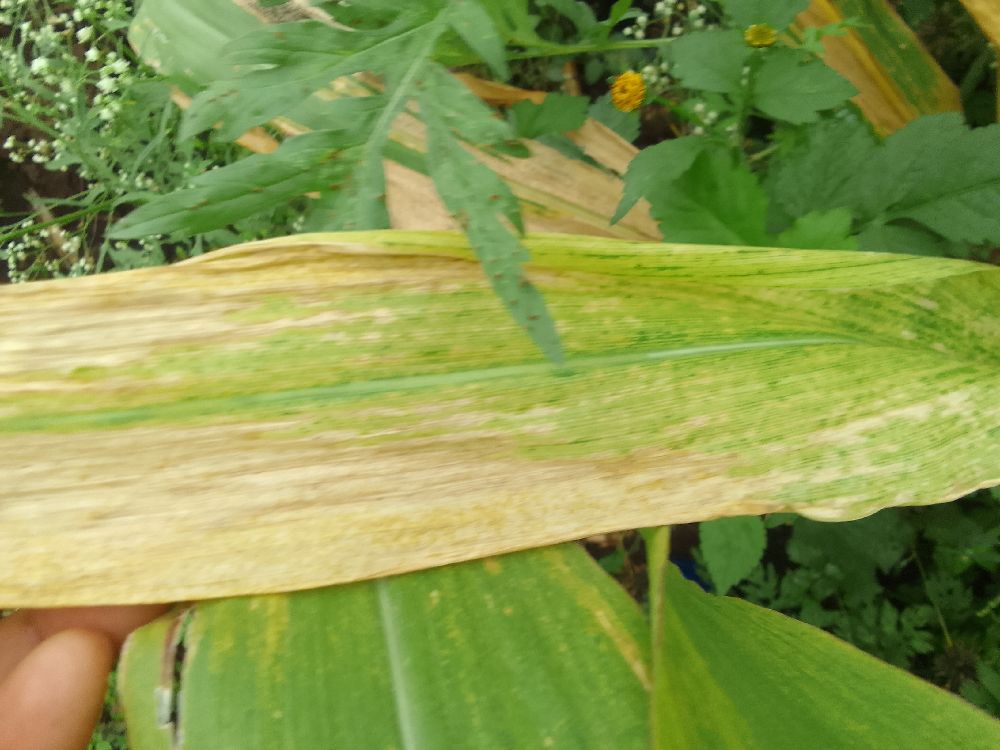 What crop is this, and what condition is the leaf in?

maize, maize lethal necrosis
